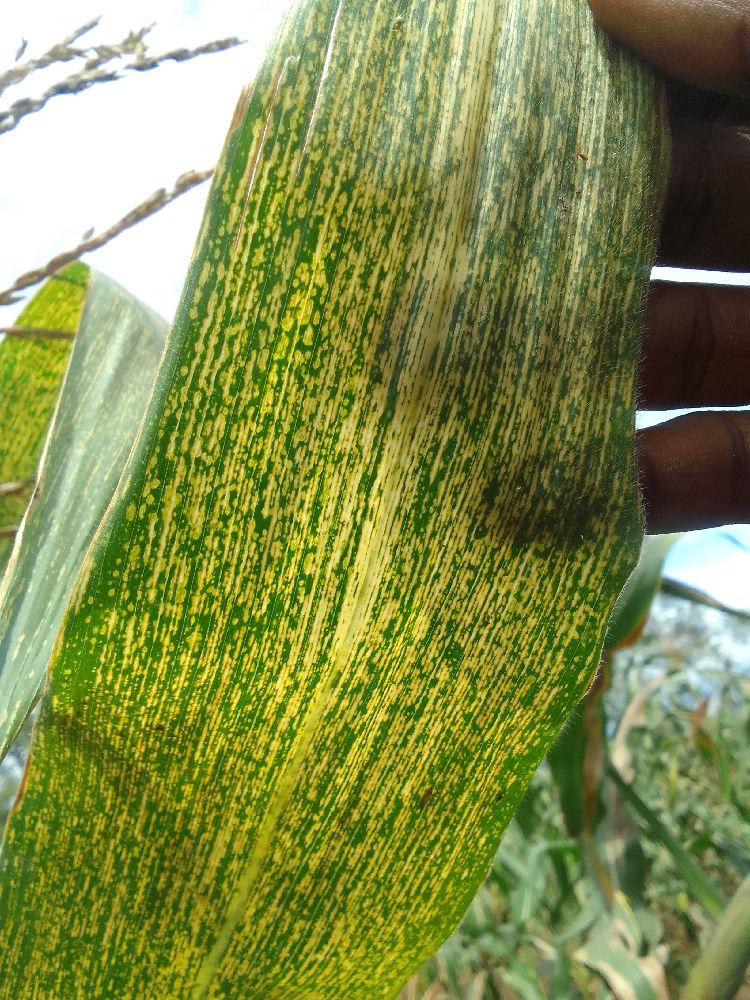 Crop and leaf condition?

maize, maize streak virus
